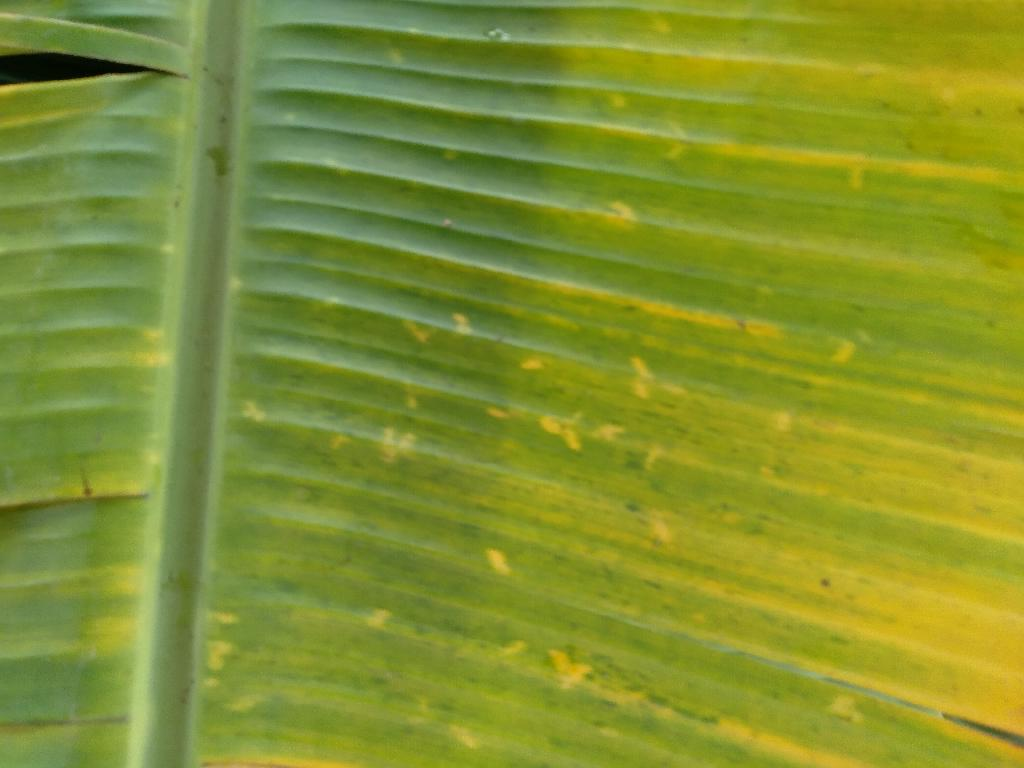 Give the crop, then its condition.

banana, fusarium wilt race 1
